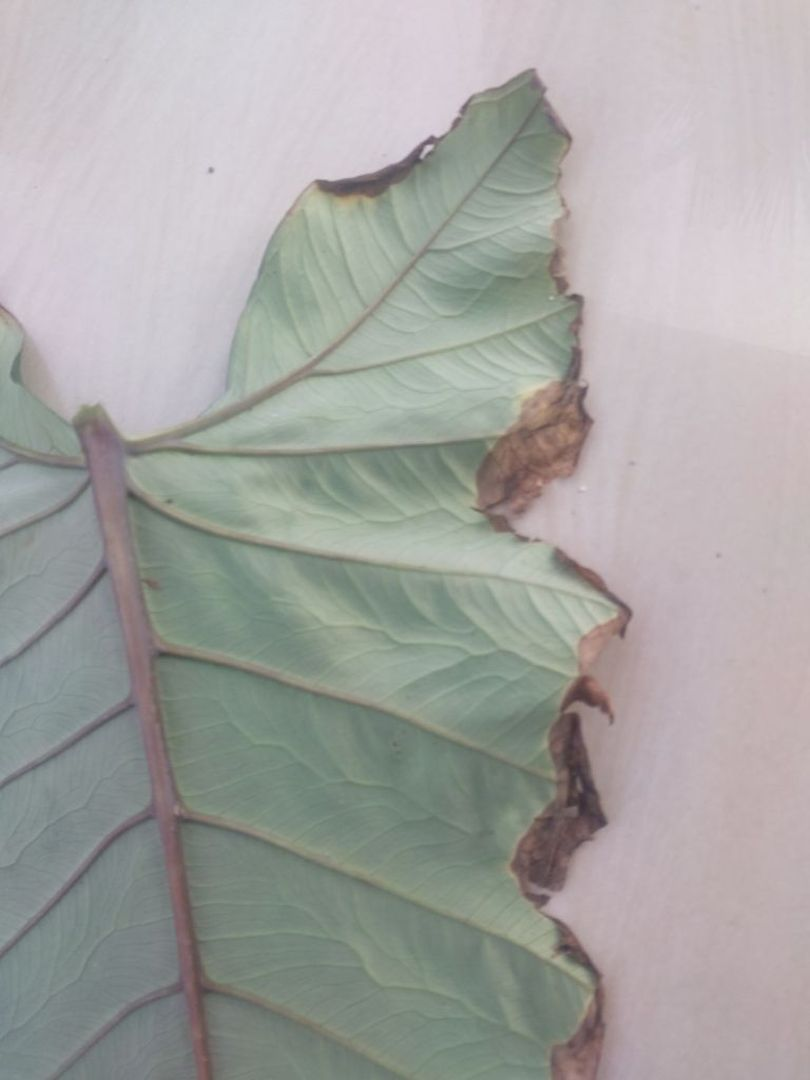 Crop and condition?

taro, leaf blight
